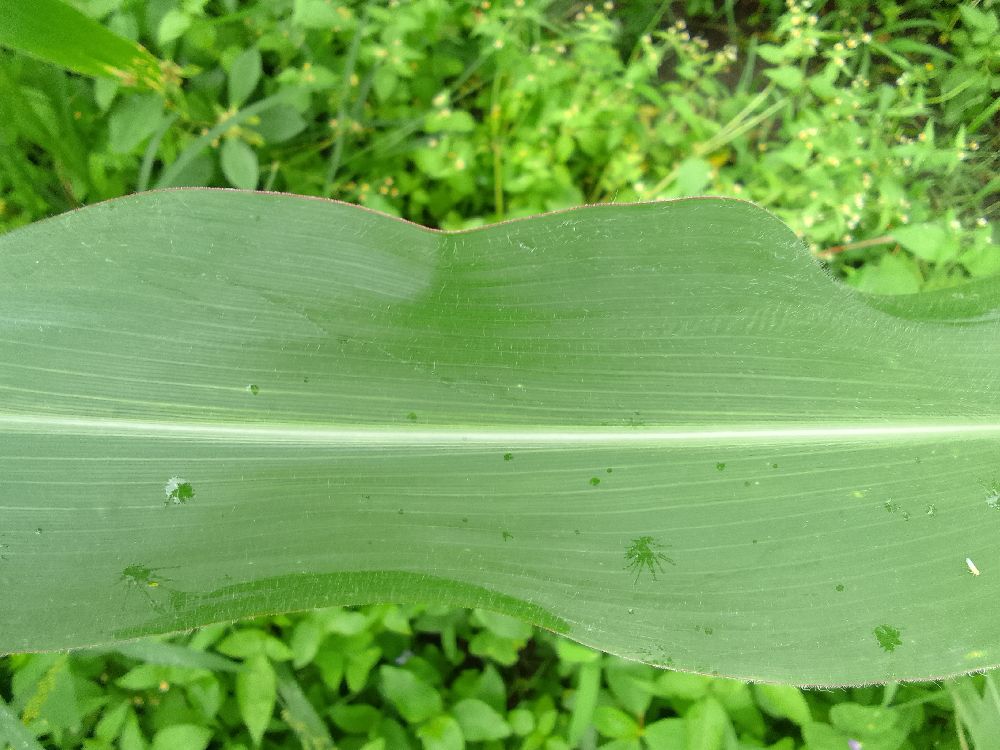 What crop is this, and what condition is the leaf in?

maize, healthy
